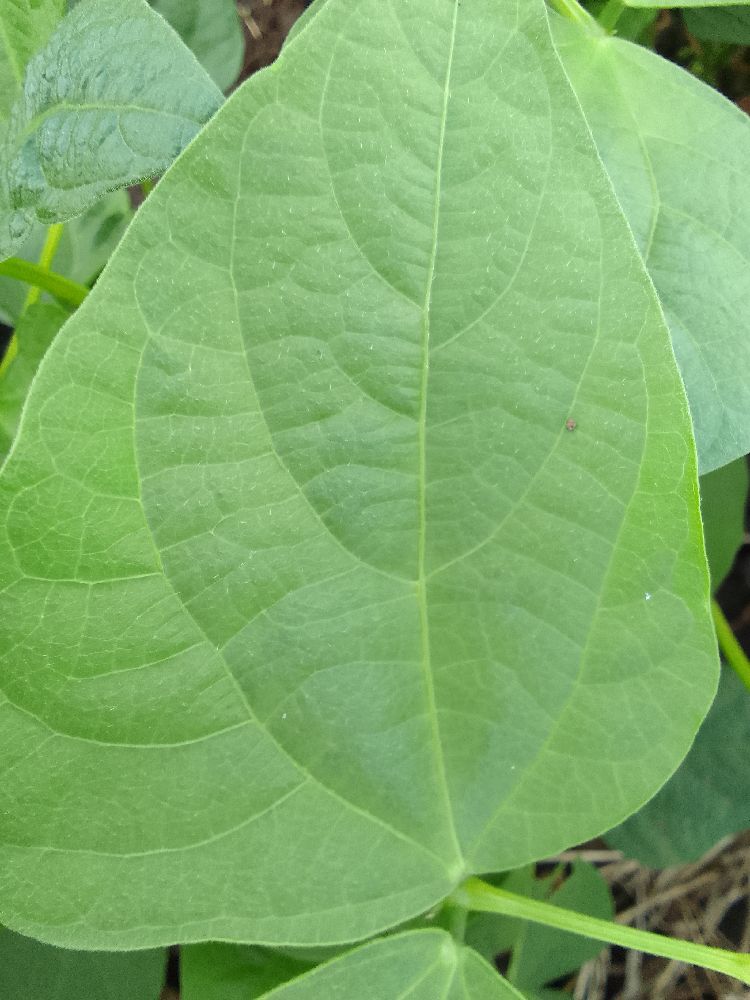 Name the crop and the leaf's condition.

common bean, healthy
